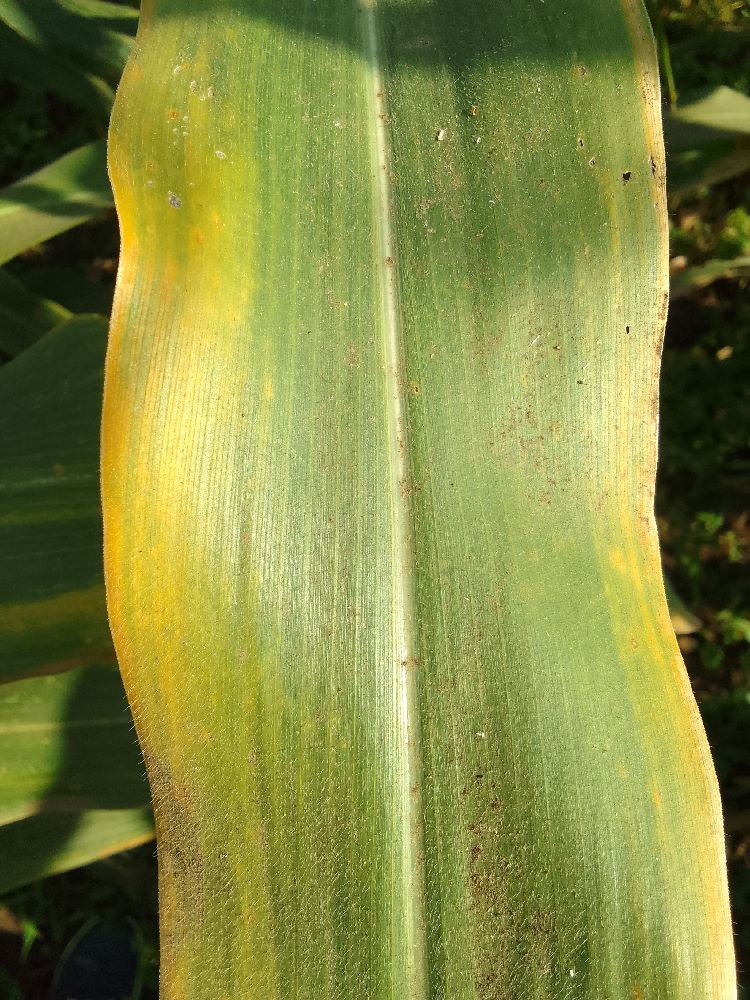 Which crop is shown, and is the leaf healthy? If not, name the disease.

maize, maize lethal necrosis
